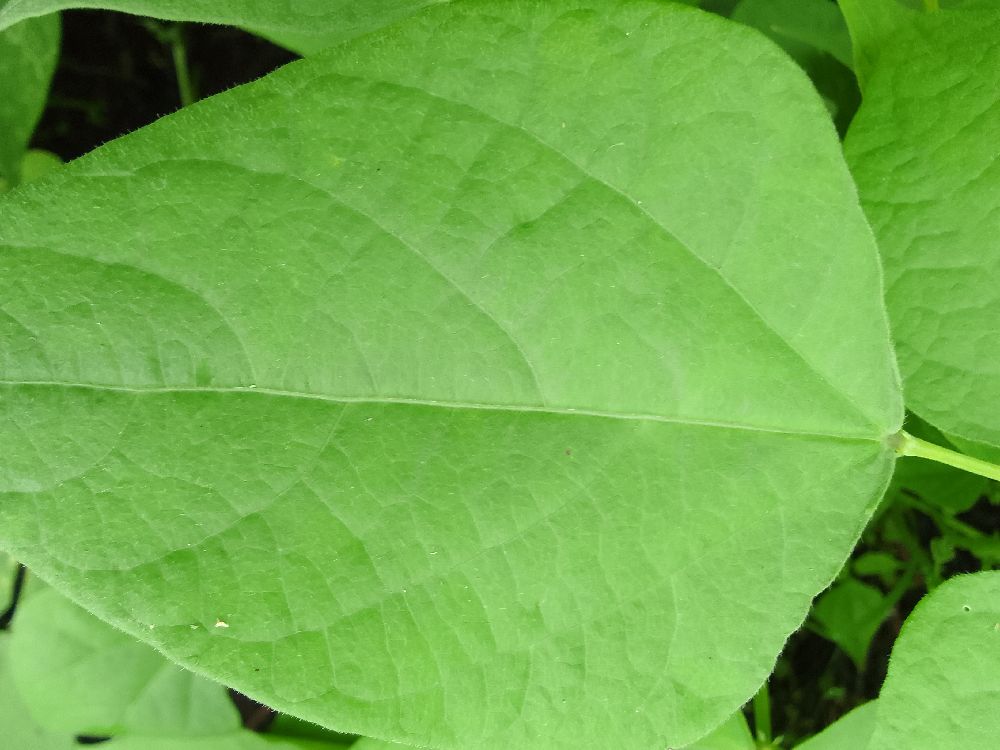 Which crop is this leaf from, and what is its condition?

maize, healthy
